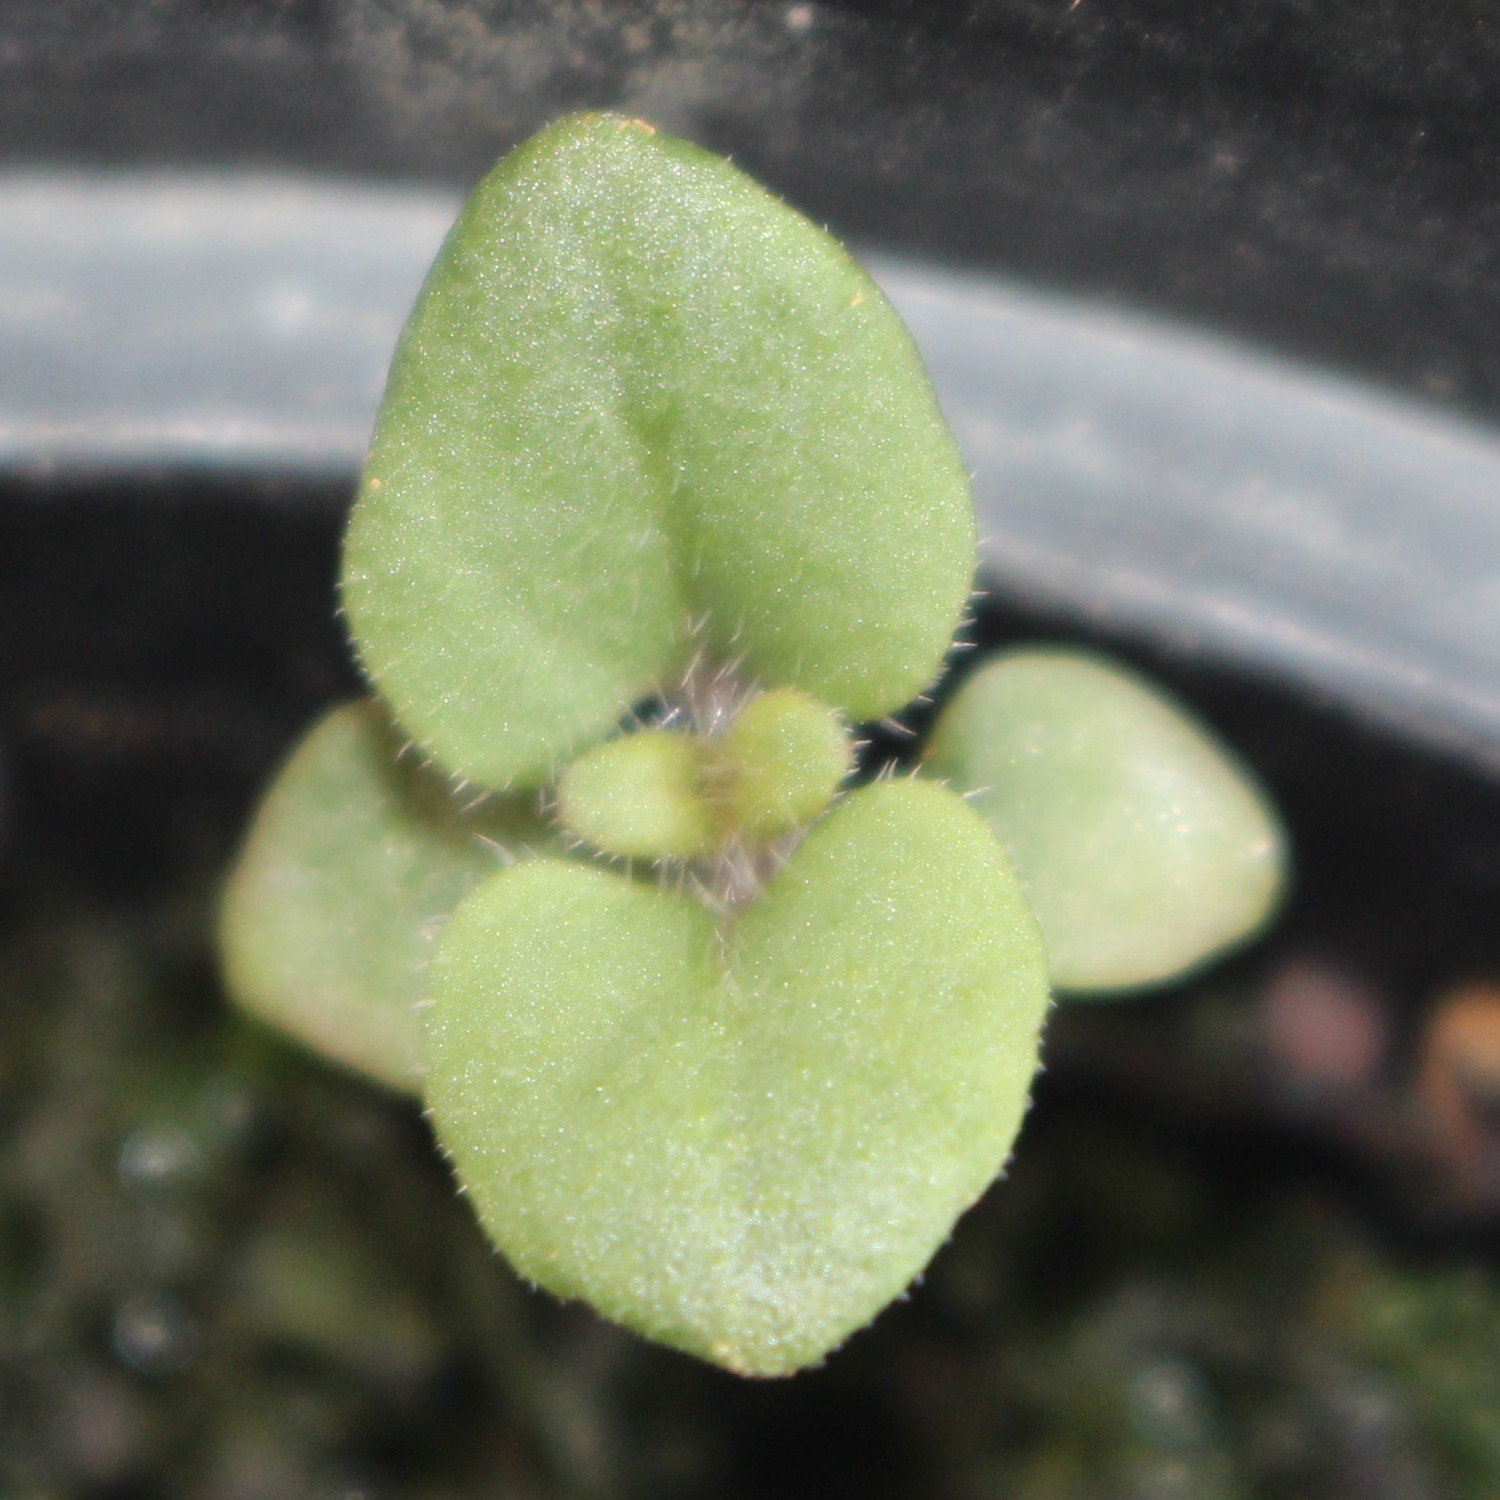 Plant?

Veronica persica
